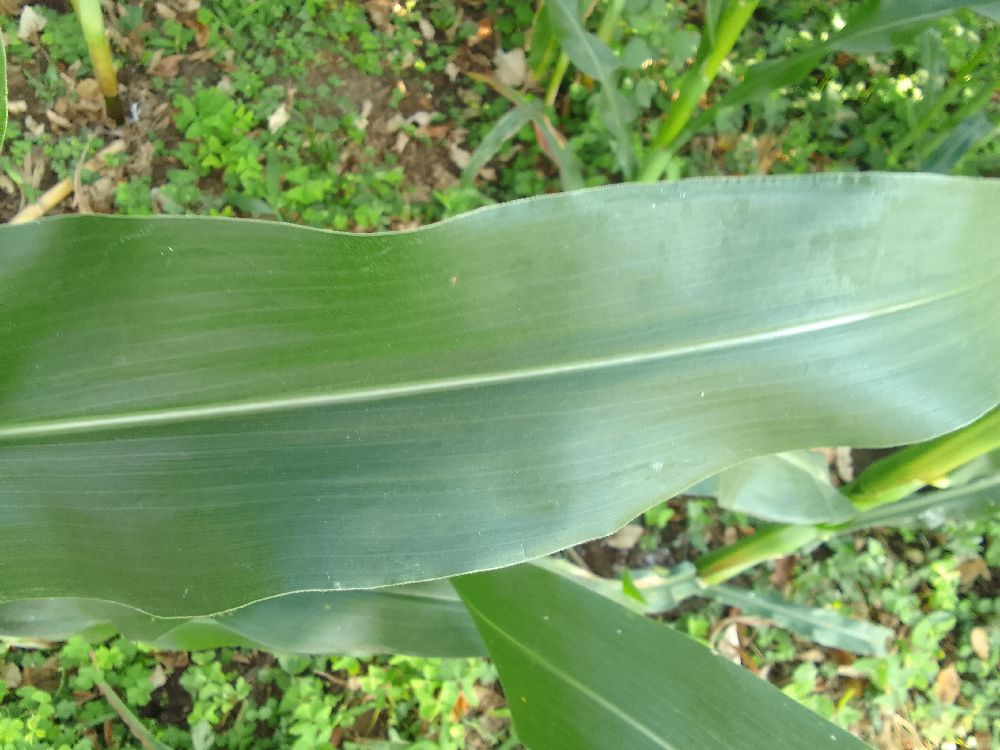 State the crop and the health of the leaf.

maize, healthy
